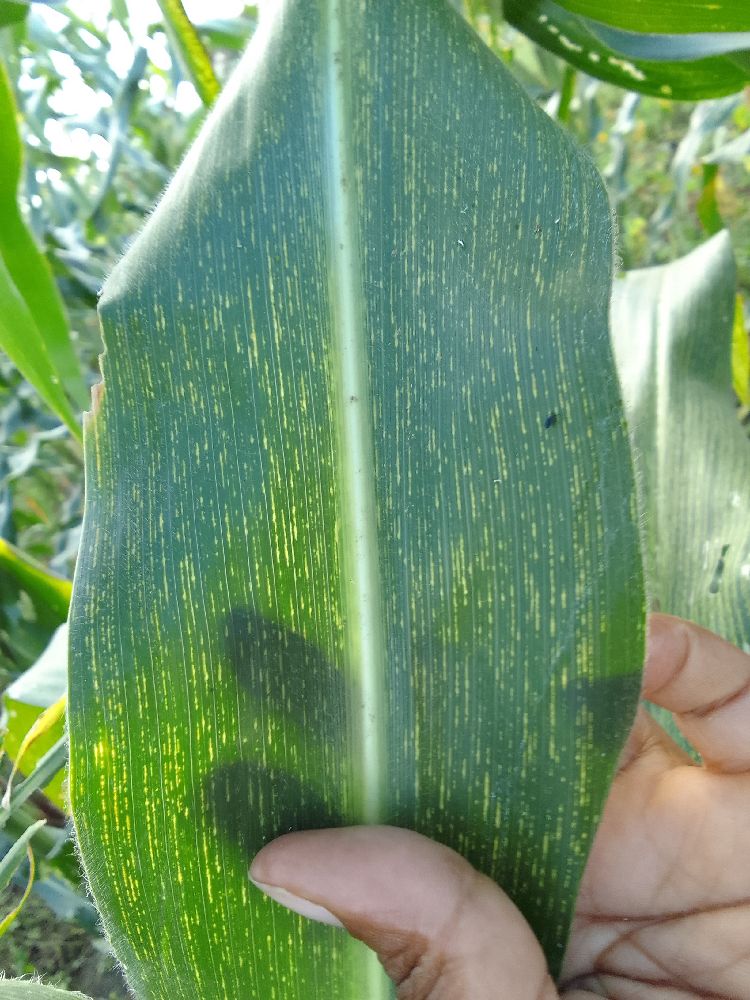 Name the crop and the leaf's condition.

maize, healthy
